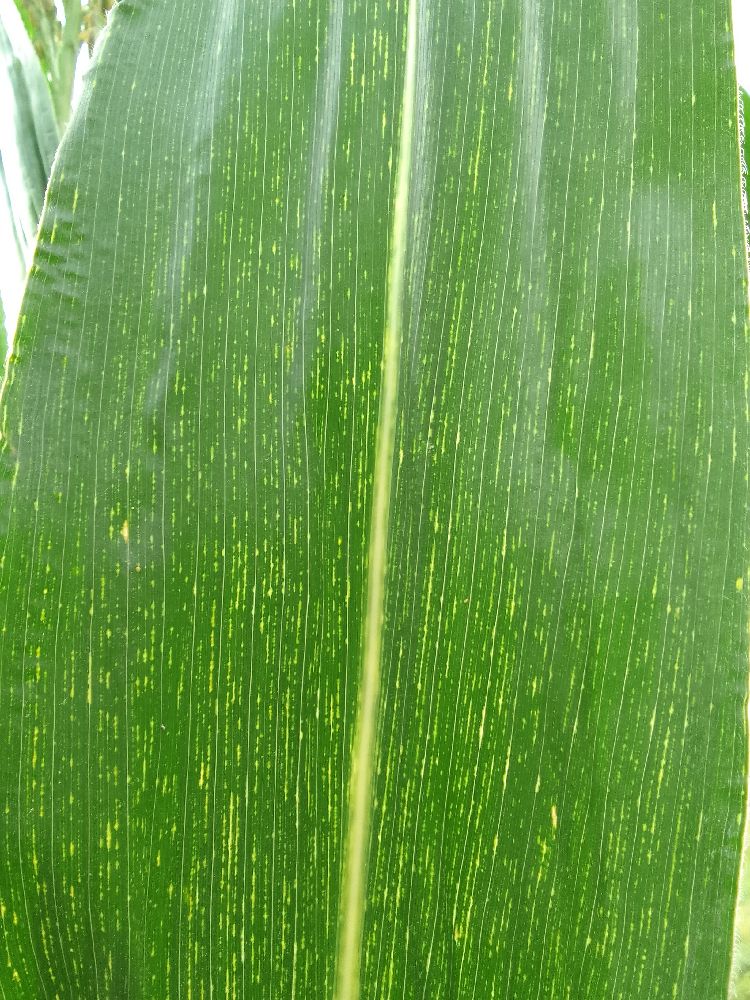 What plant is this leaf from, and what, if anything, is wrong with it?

maize, maize streak virus
